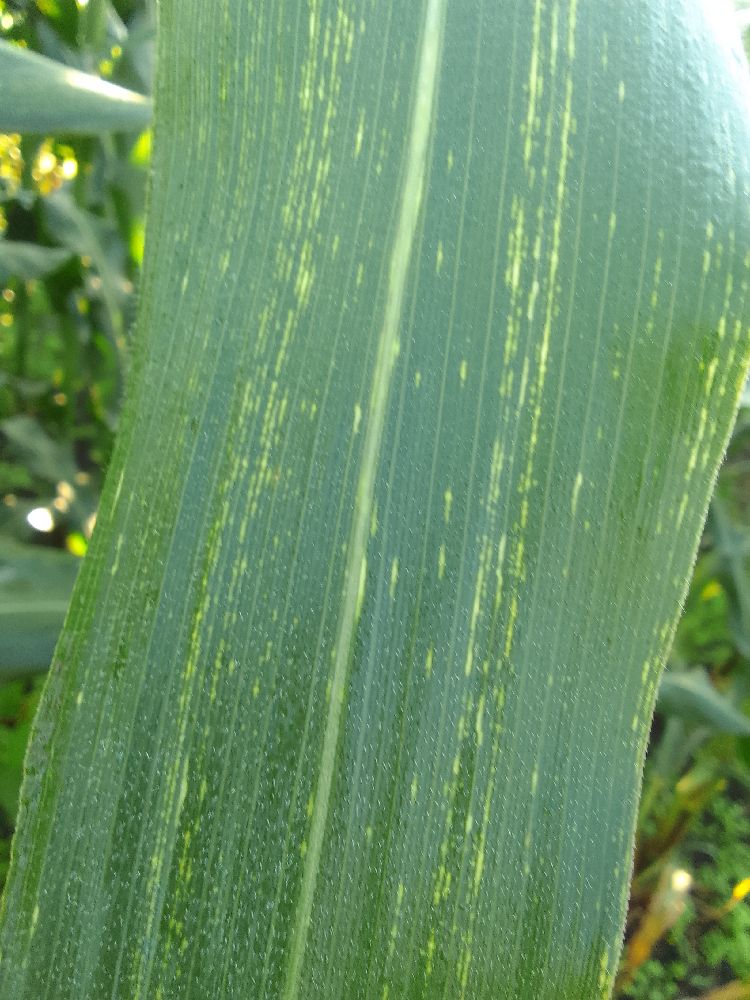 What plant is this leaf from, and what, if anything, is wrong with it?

maize, maize streak virus
